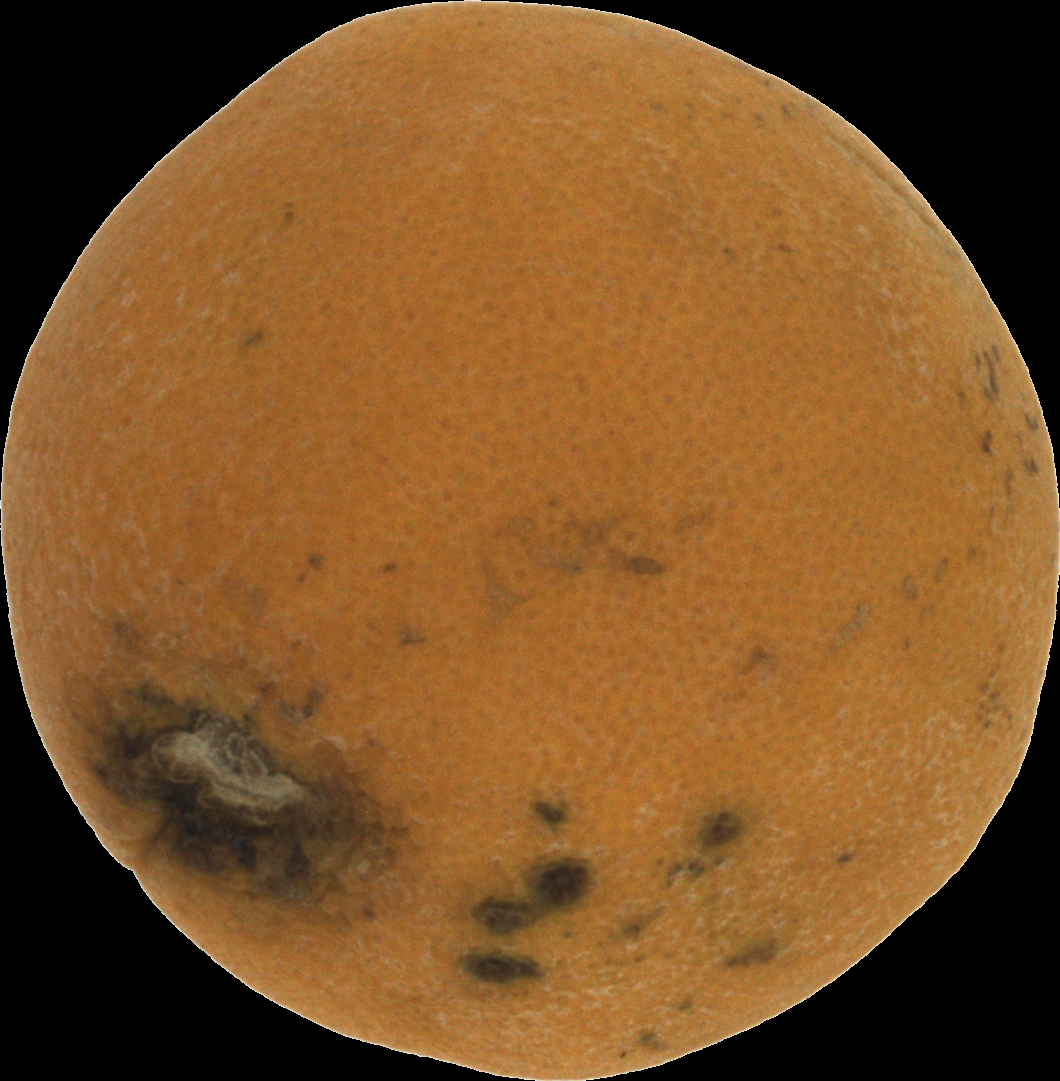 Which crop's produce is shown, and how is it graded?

orange, bad
